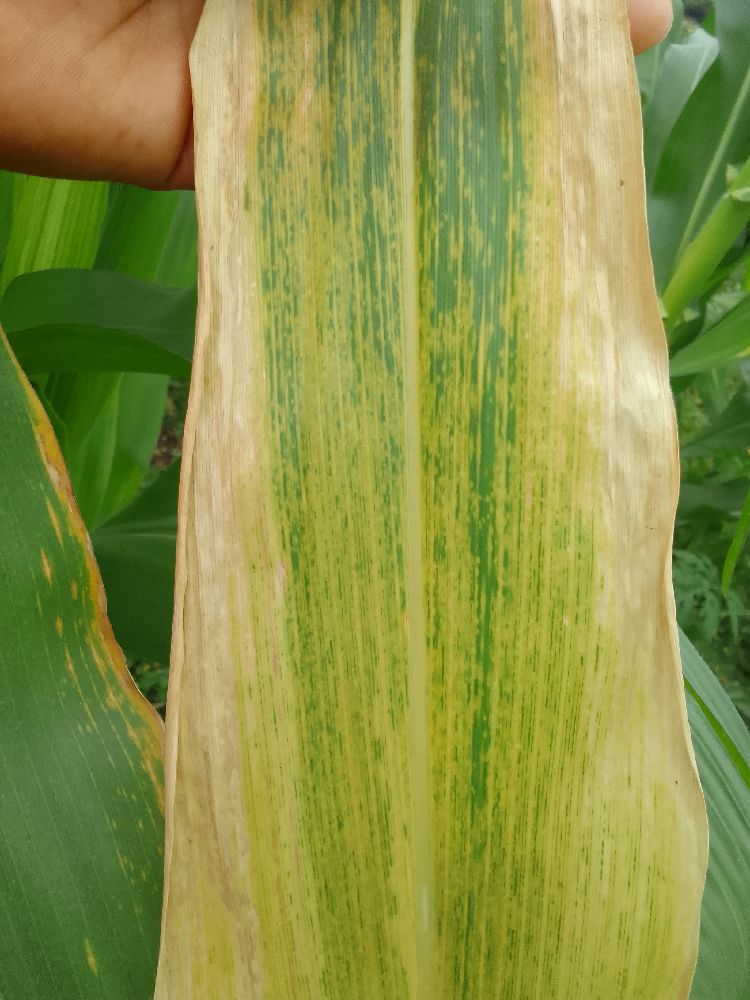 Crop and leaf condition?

maize, maize lethal necrosis
